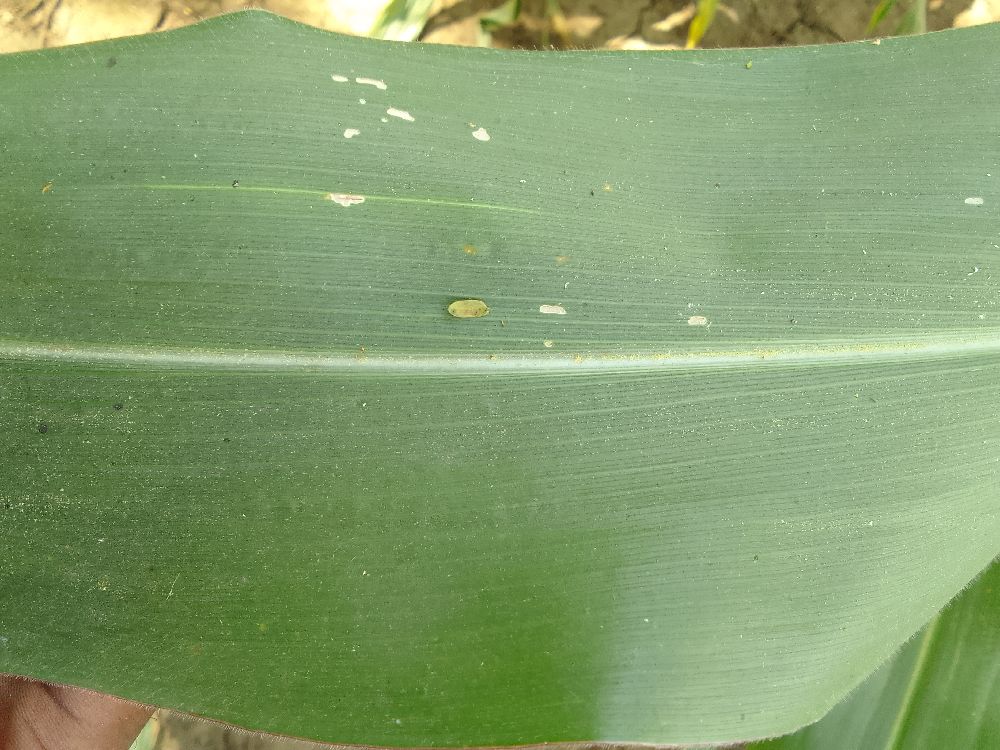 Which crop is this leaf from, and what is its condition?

maize, healthy
